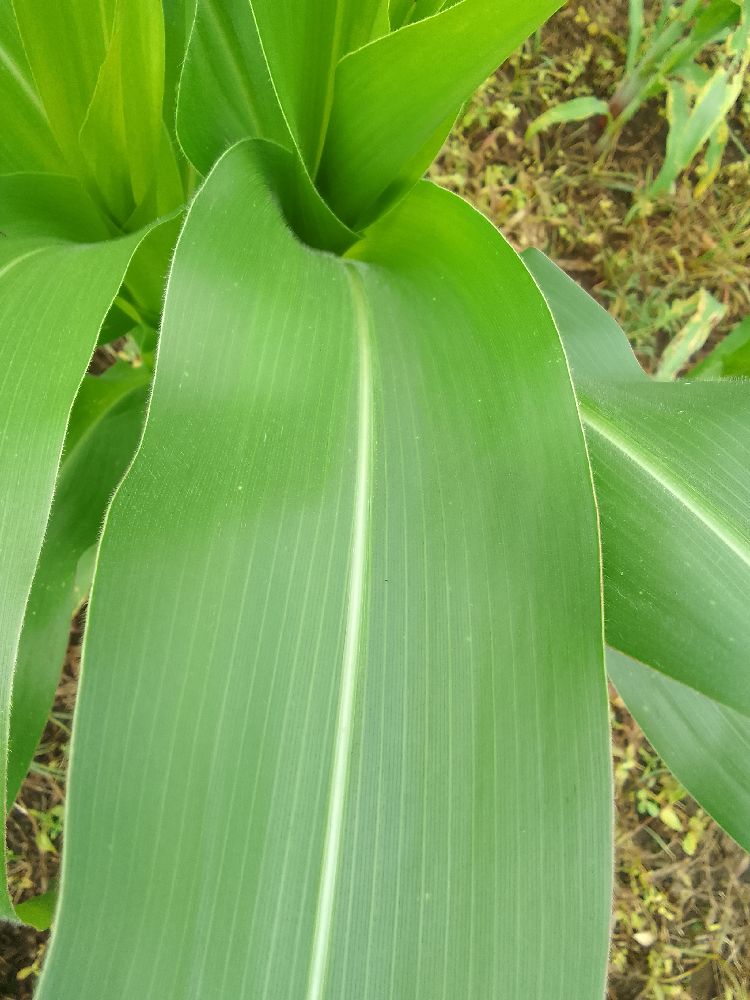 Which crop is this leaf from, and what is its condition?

maize, healthy
